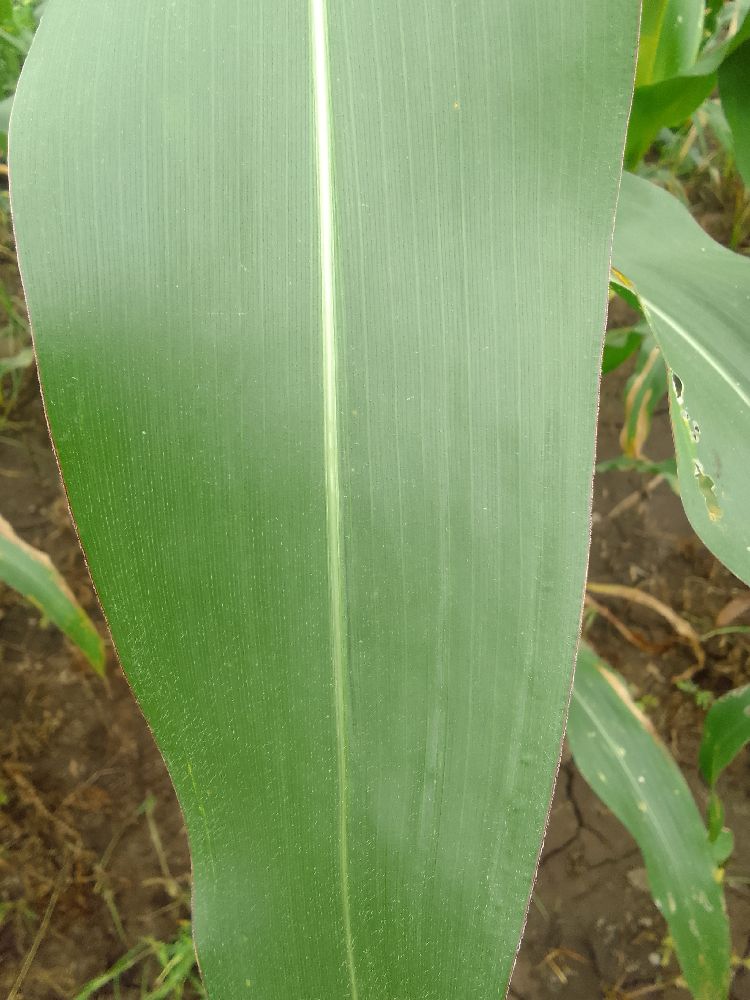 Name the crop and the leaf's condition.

maize, healthy
